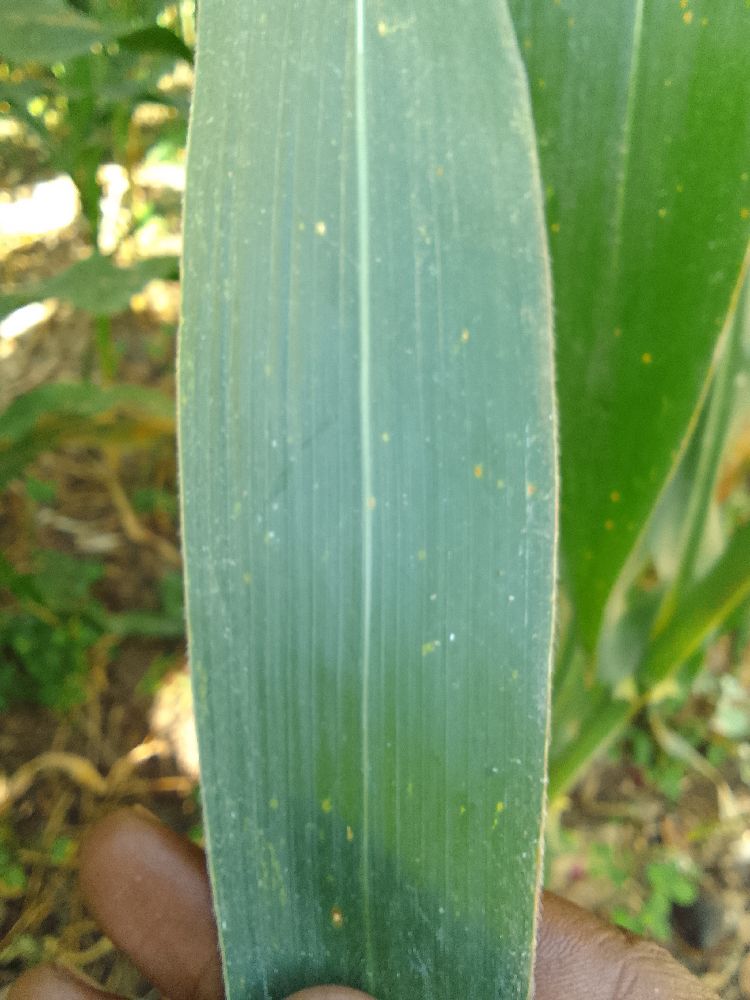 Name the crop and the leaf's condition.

maize, healthy
